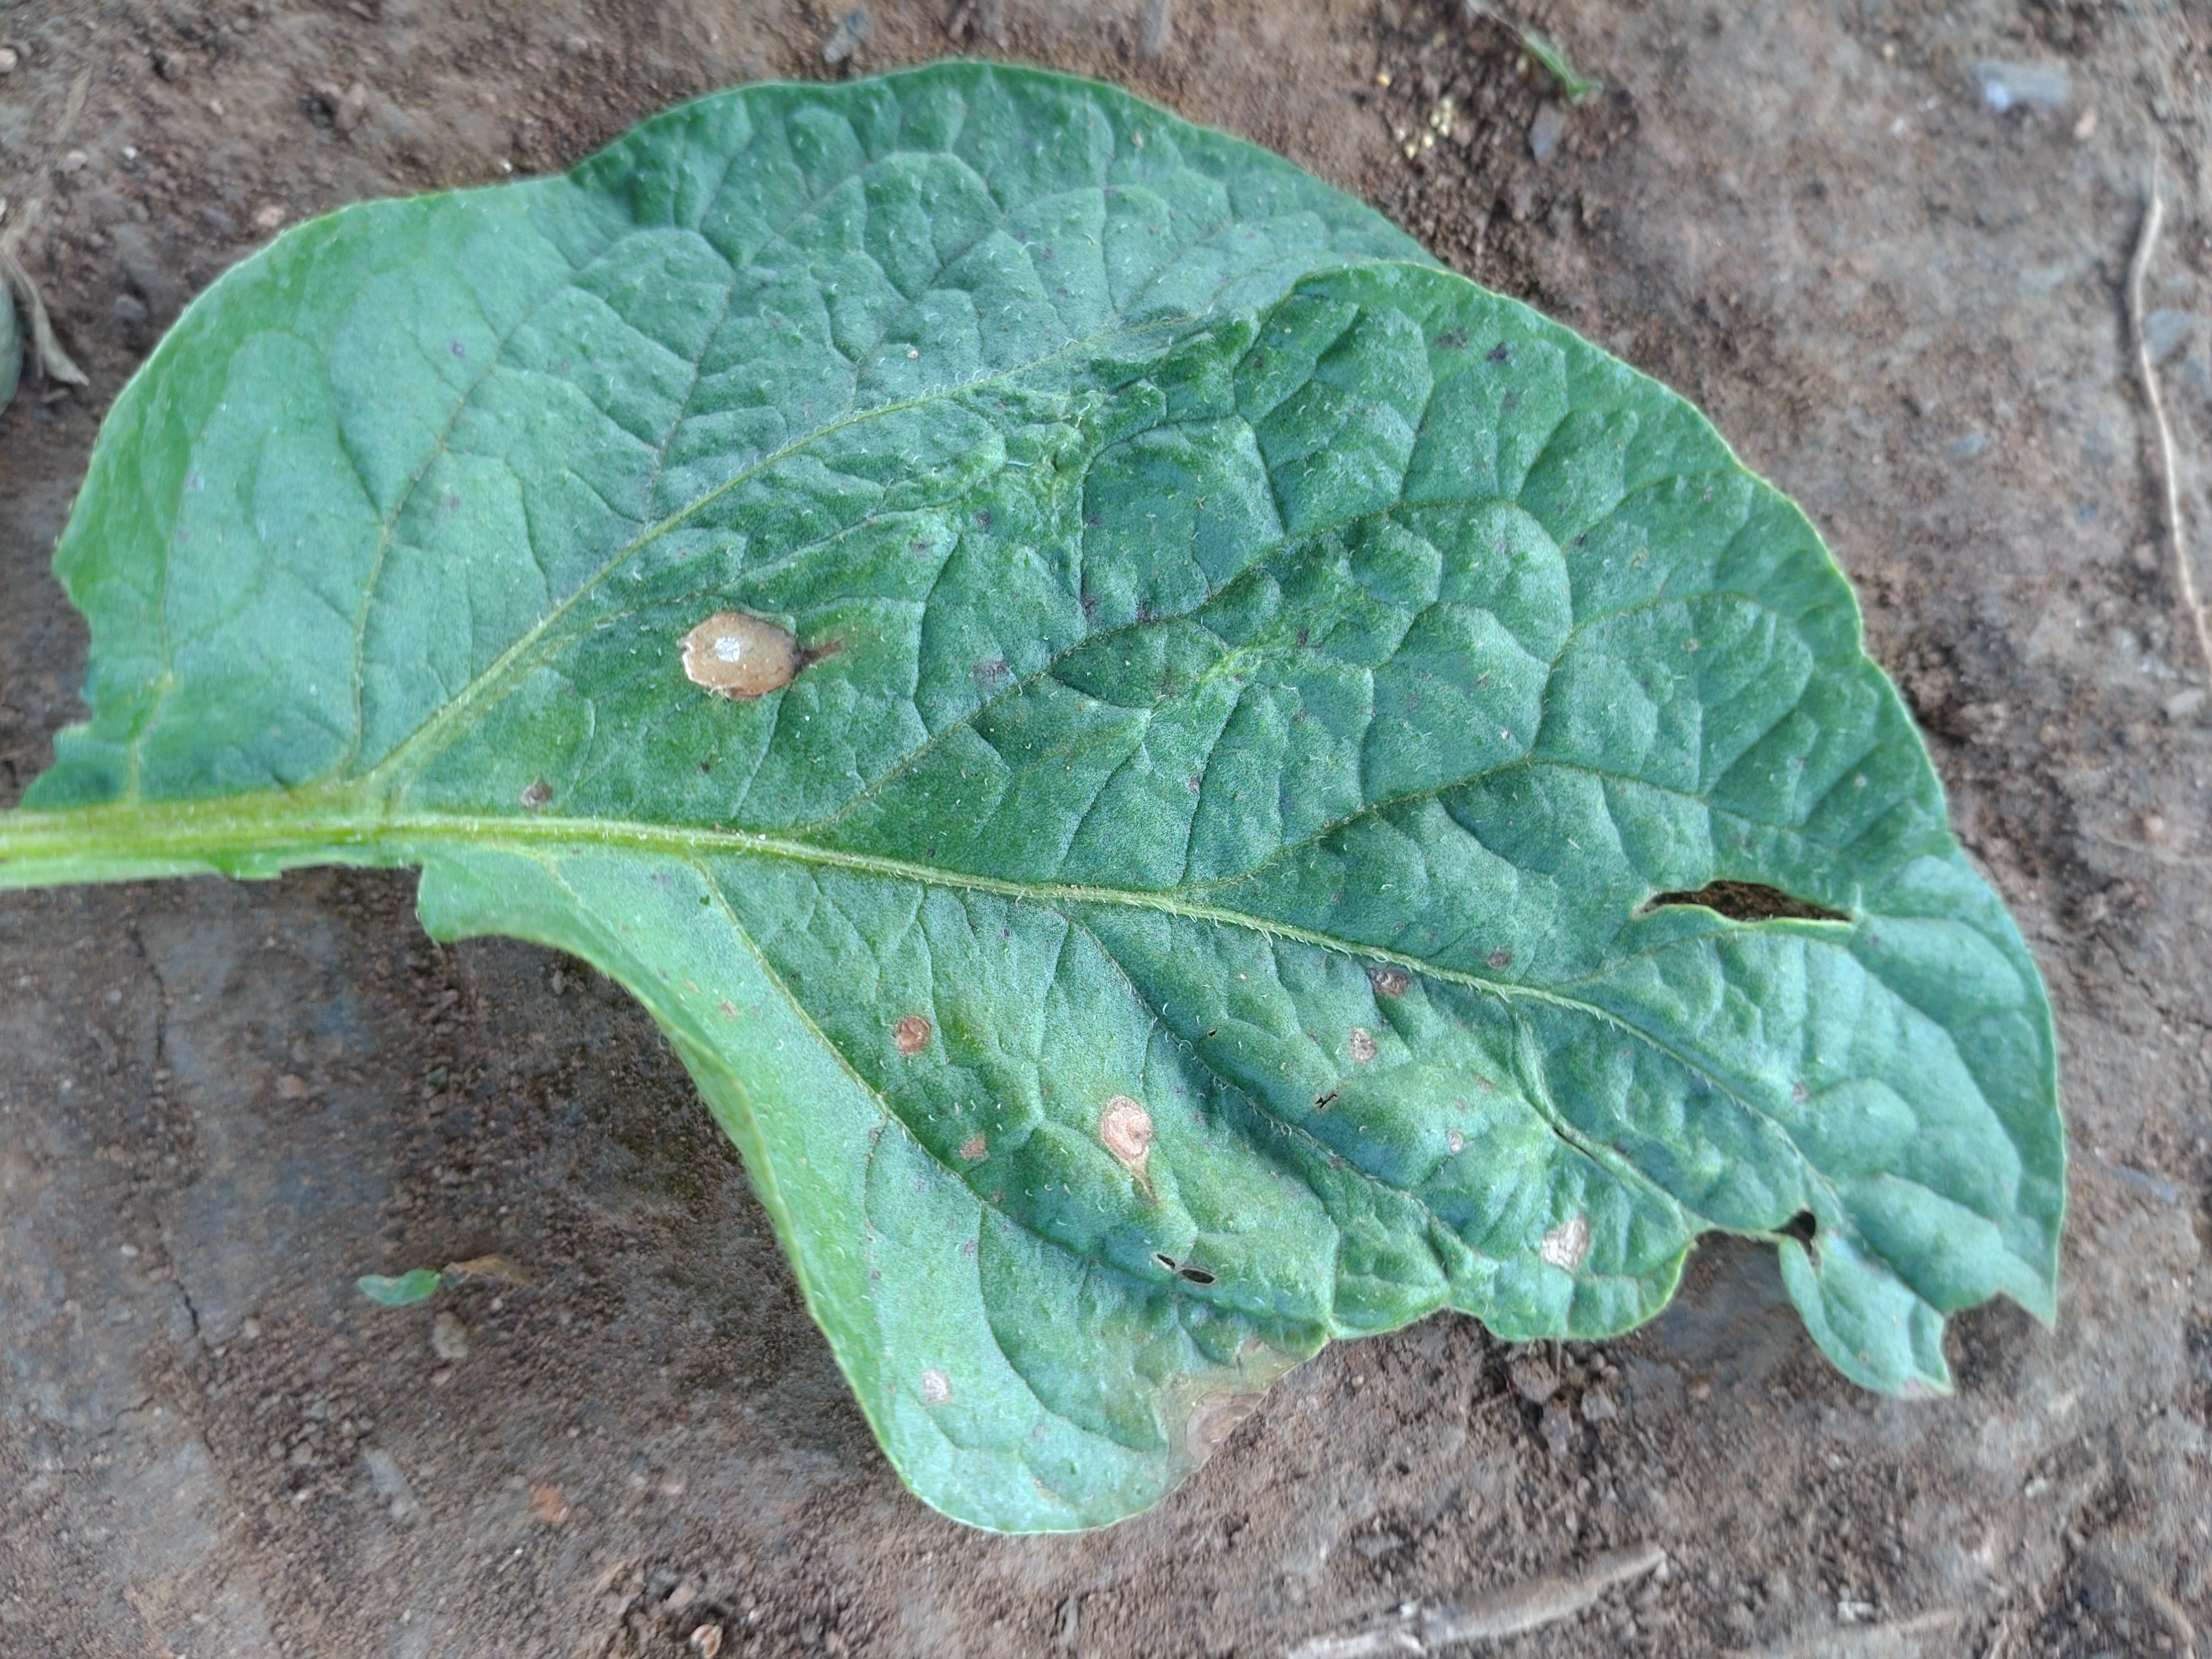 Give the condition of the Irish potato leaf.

early blight
